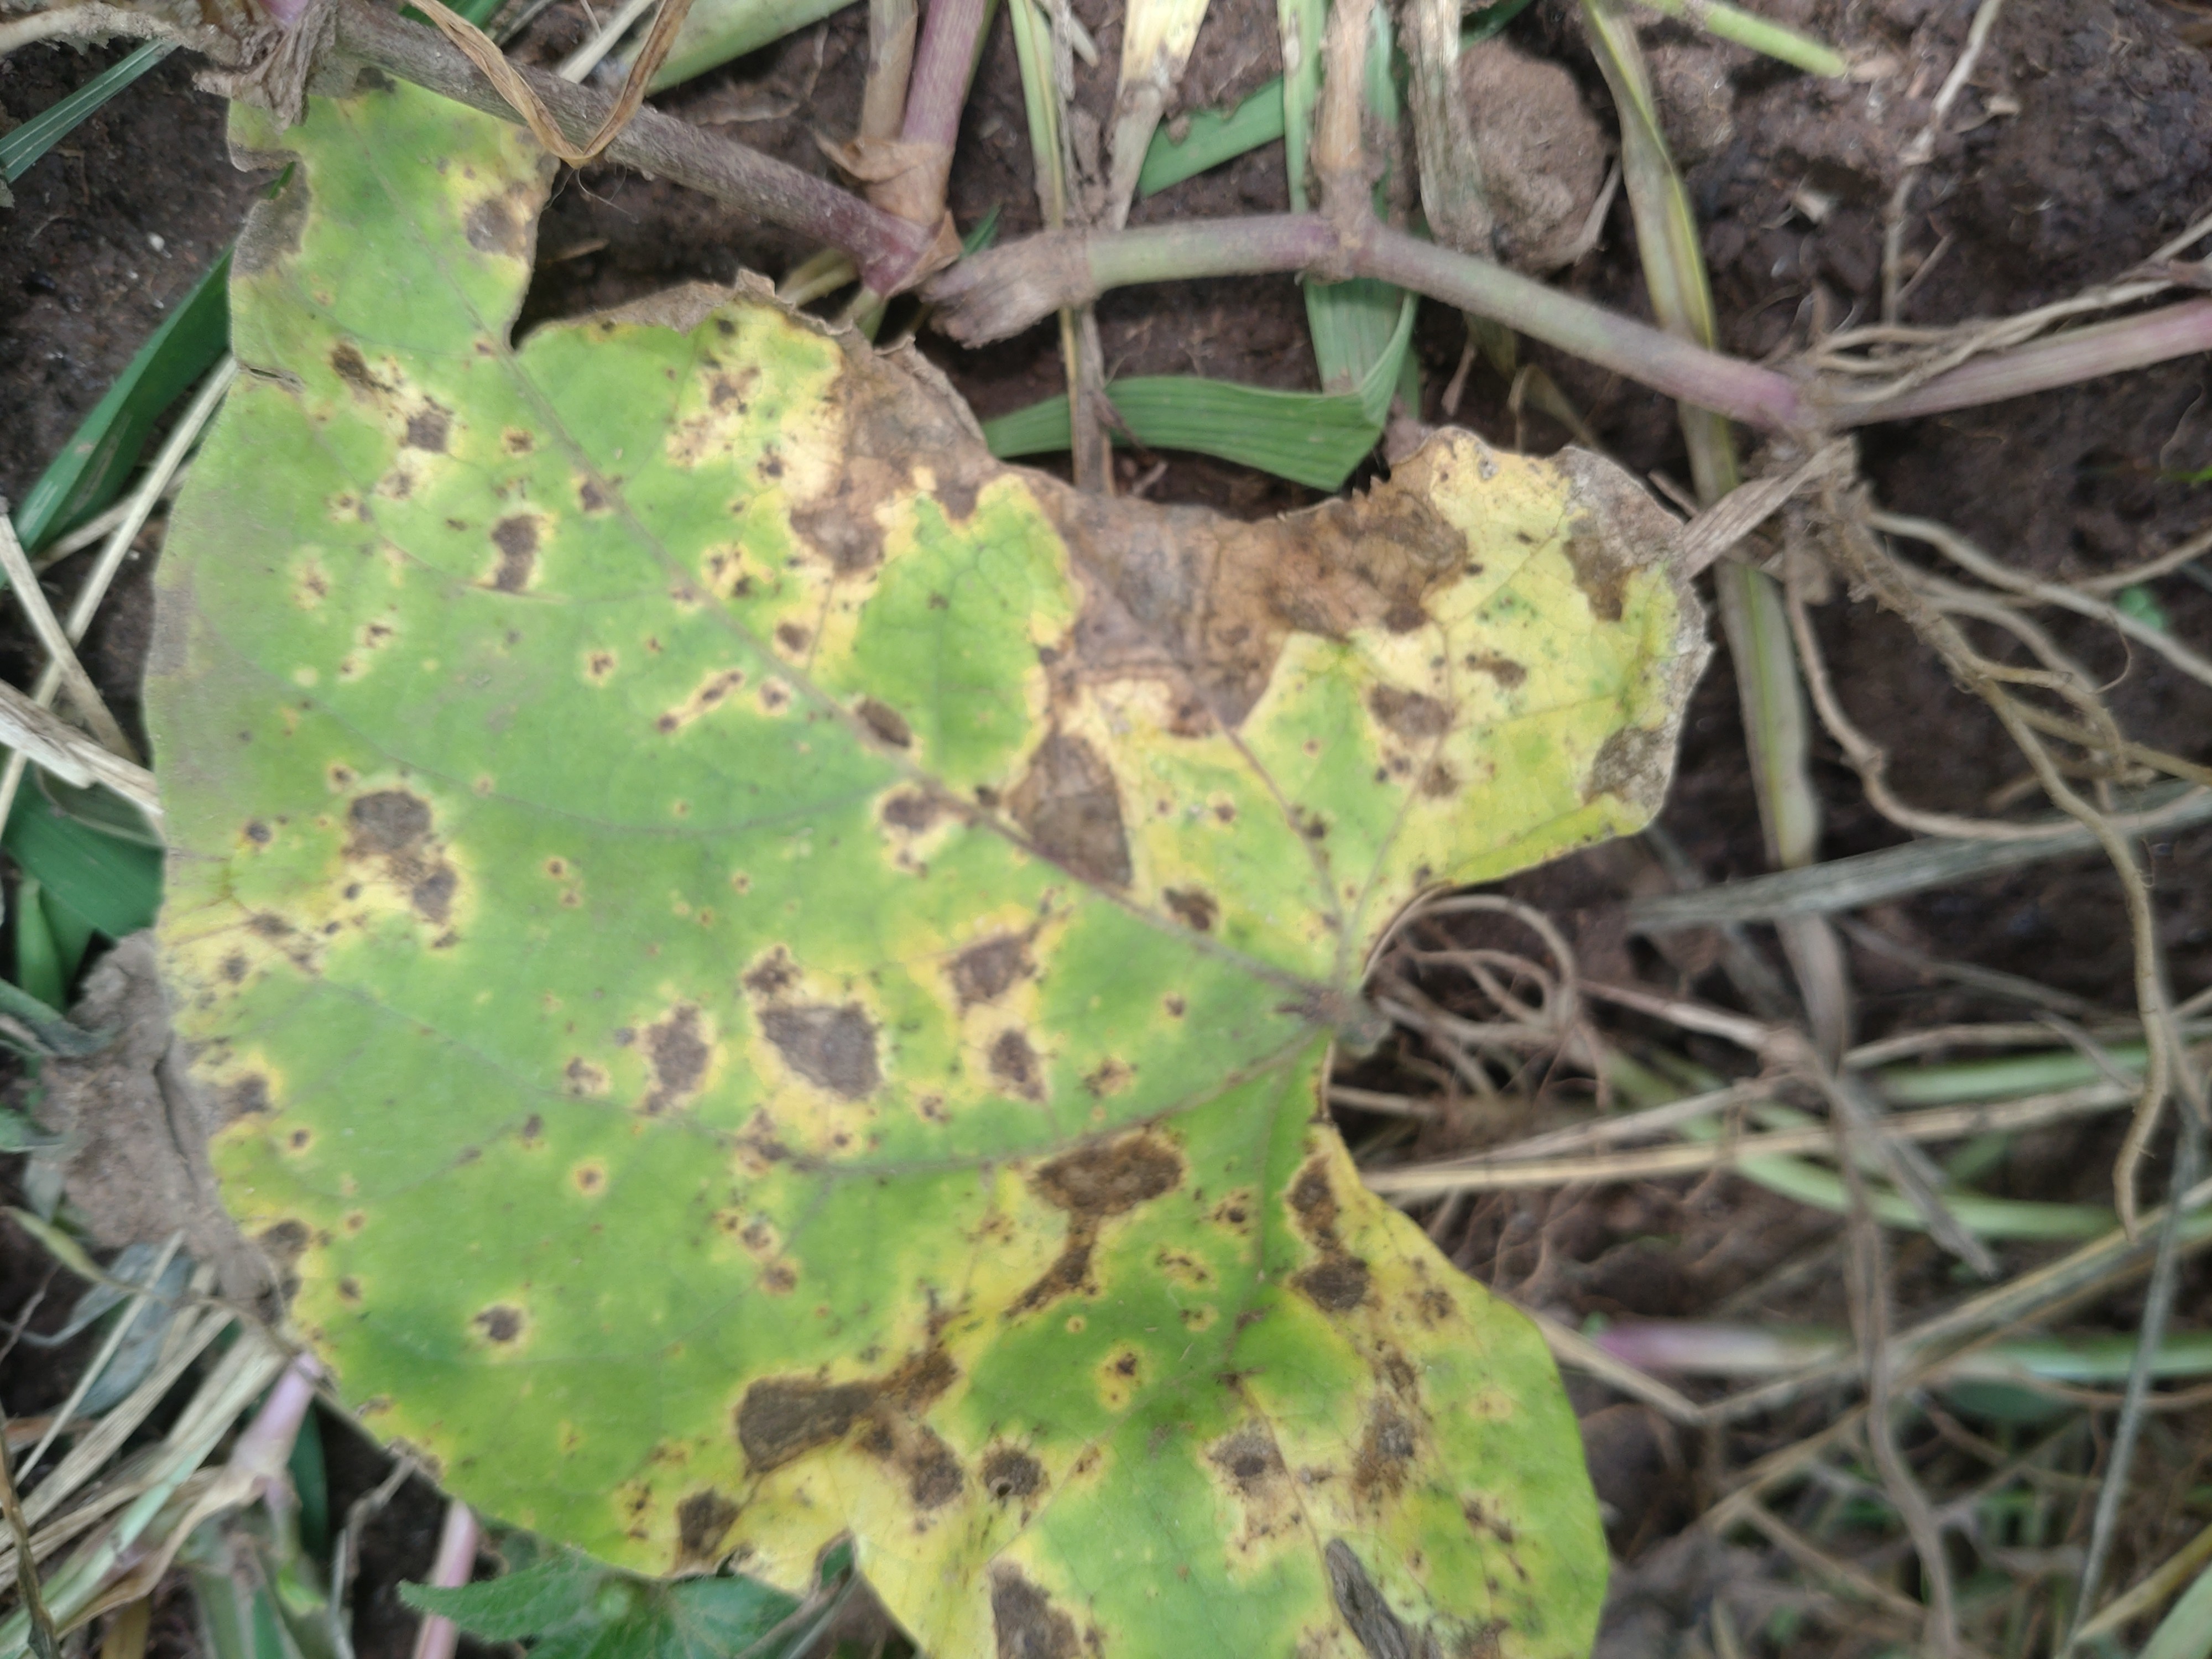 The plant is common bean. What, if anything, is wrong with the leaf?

rust
